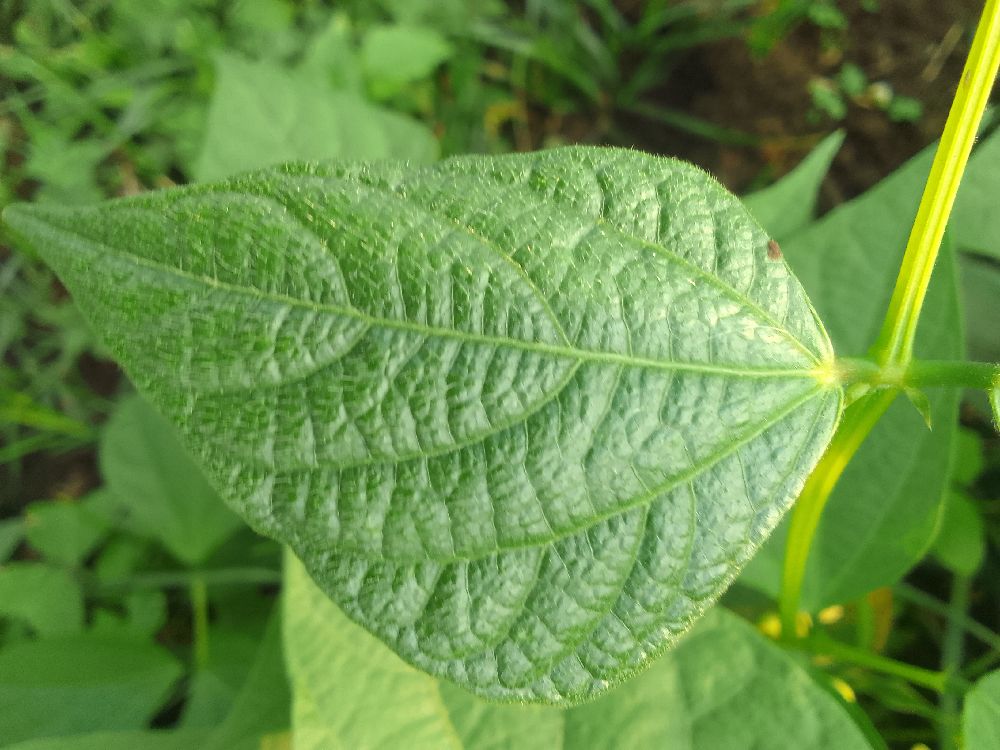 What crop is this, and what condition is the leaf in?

common bean, healthy
